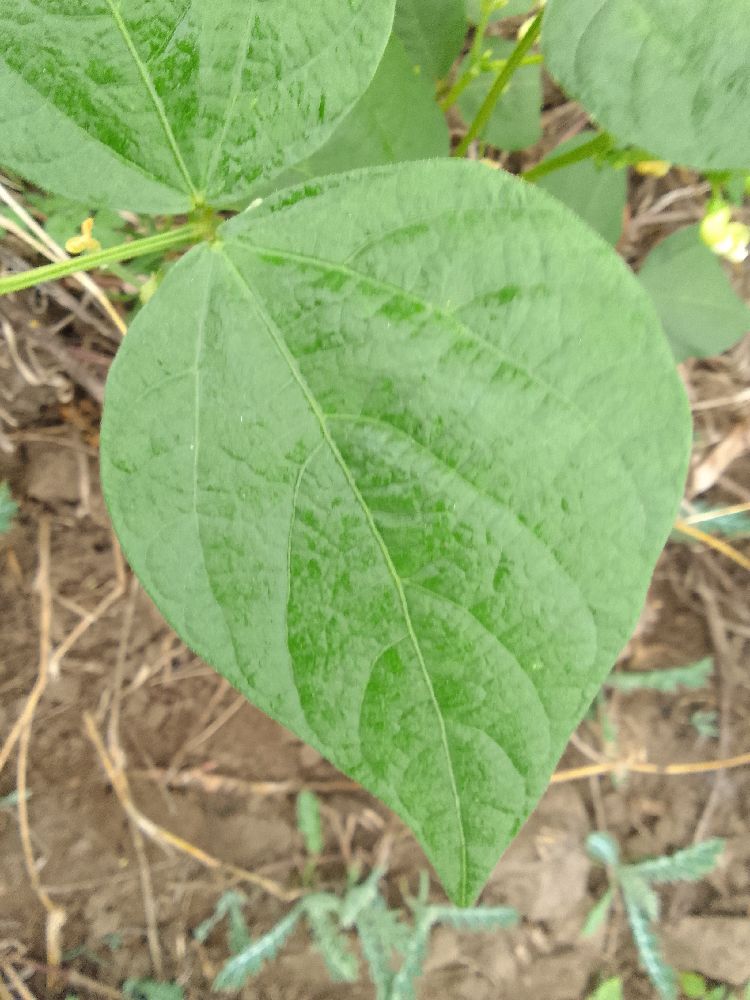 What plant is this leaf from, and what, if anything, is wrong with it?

common bean, healthy
